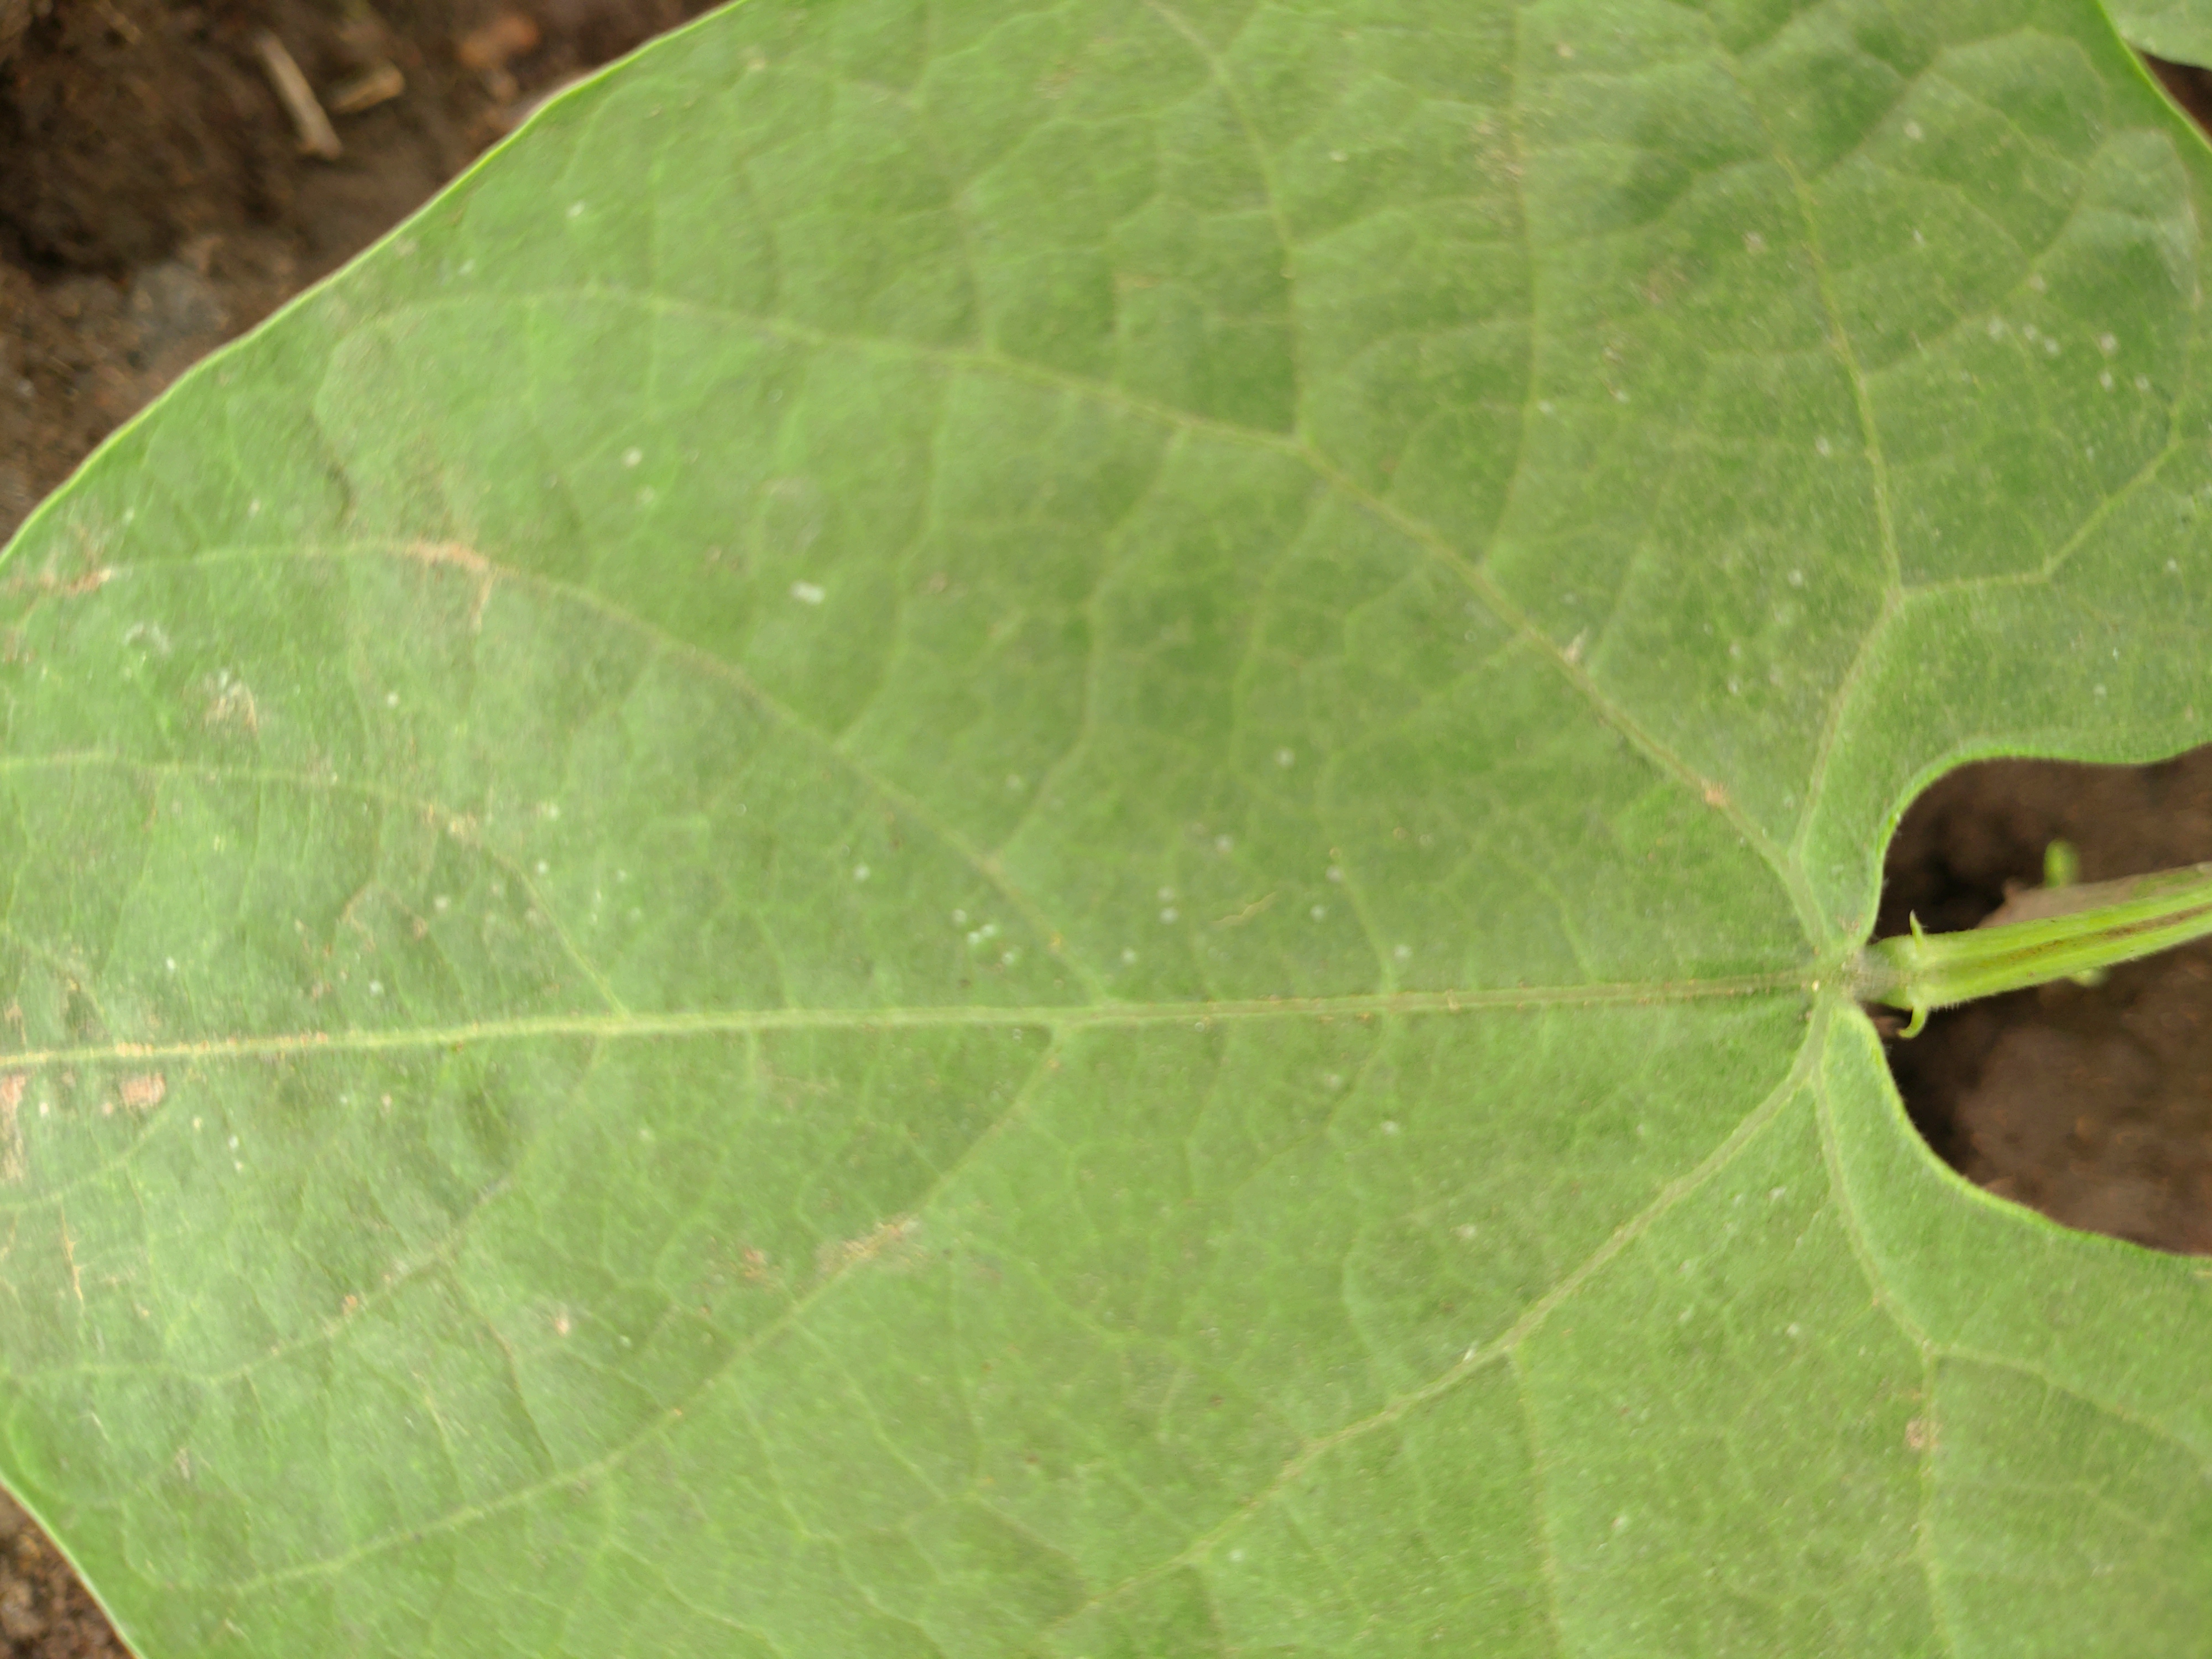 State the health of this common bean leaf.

healthy
